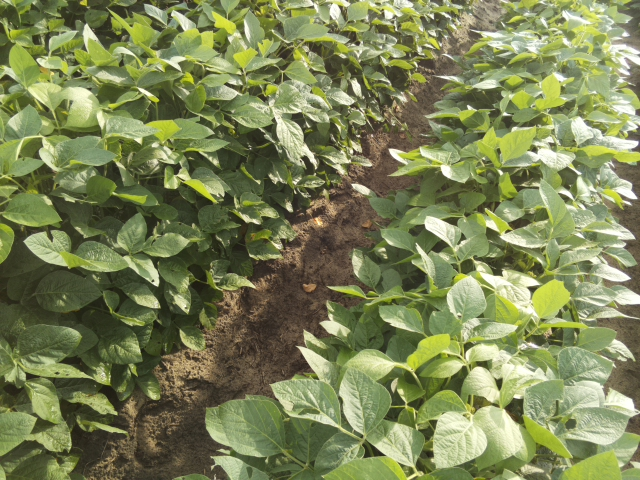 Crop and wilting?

soybean, leaves with no wilting
